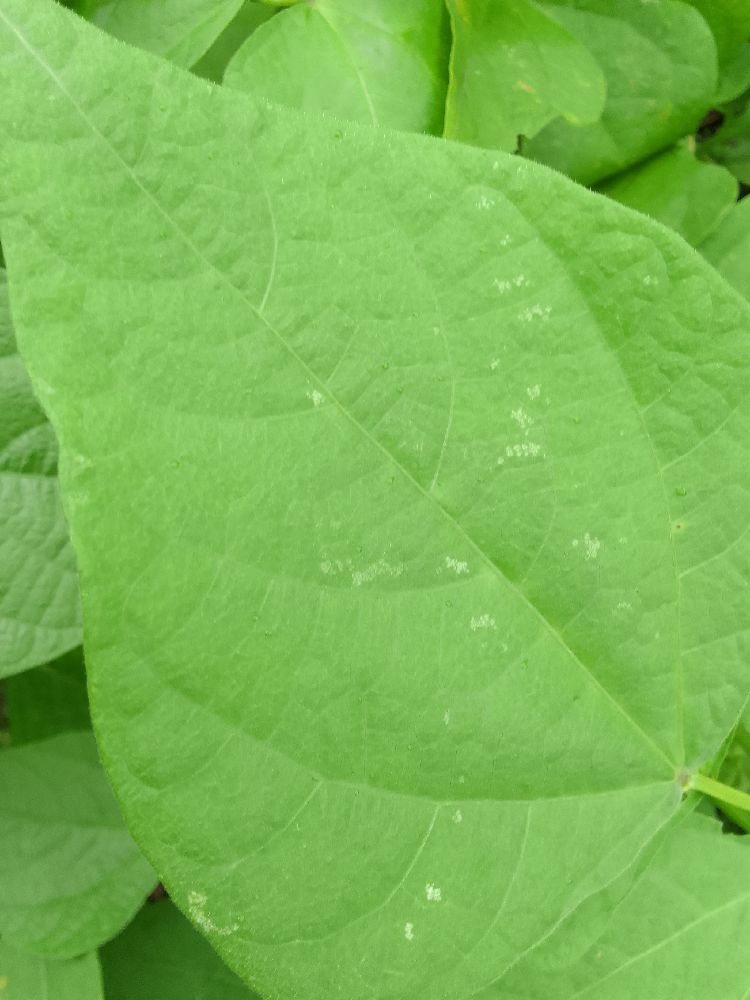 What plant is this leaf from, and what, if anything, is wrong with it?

common bean, healthy
